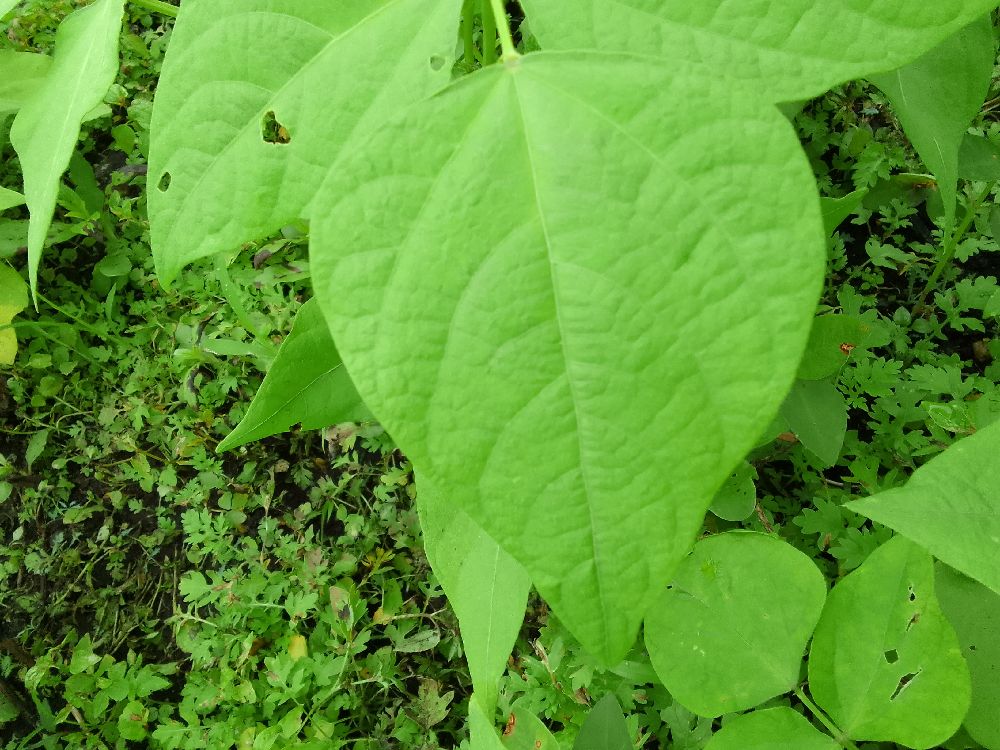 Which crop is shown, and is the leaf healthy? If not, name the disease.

common bean, healthy
